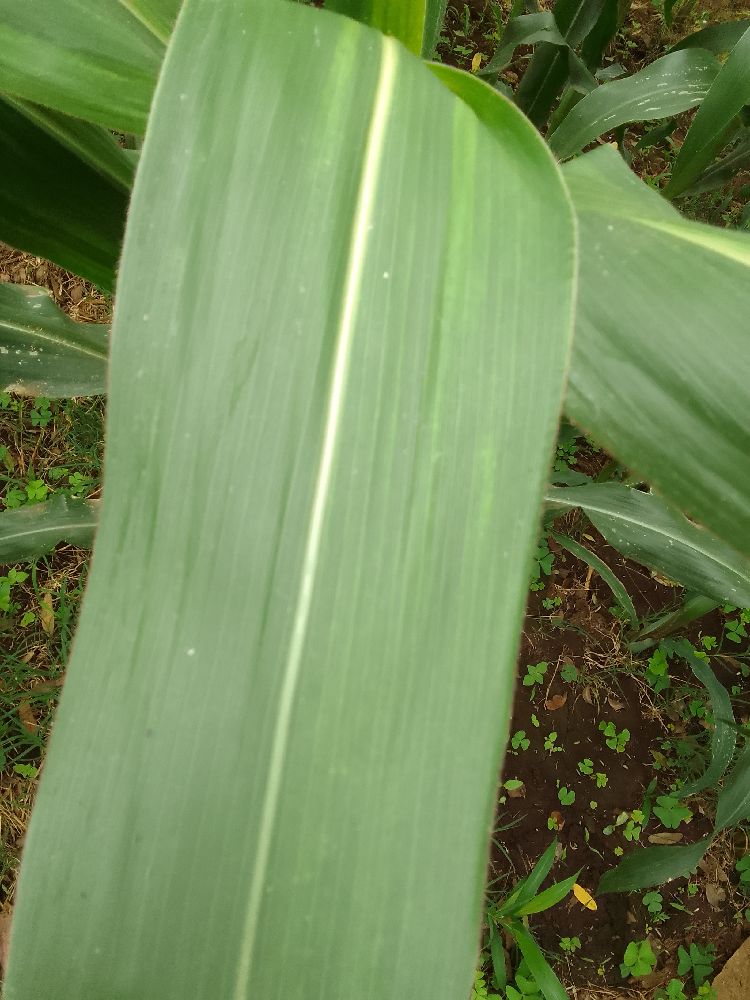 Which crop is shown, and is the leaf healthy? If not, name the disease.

maize, healthy
